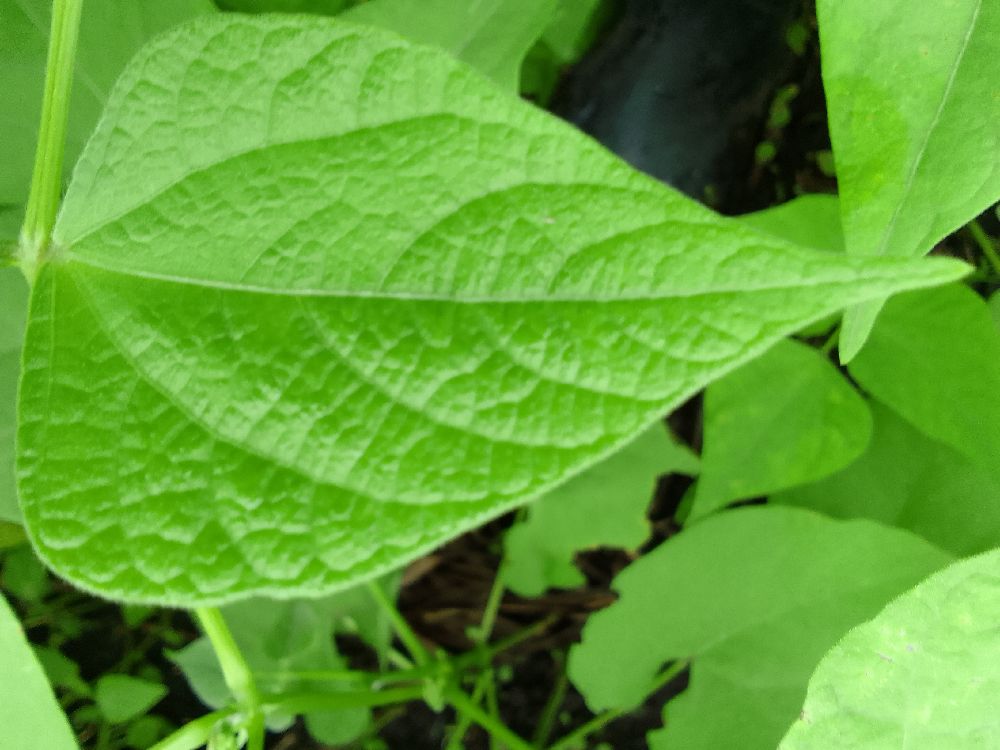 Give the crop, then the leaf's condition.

common bean, healthy
